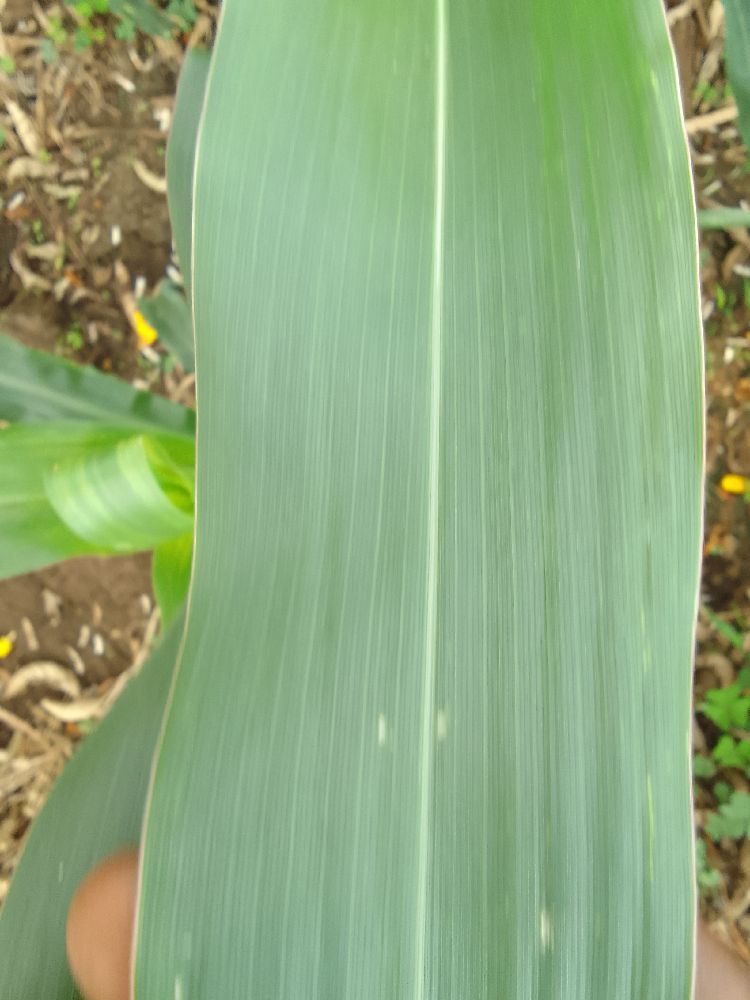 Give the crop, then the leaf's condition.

maize, healthy
